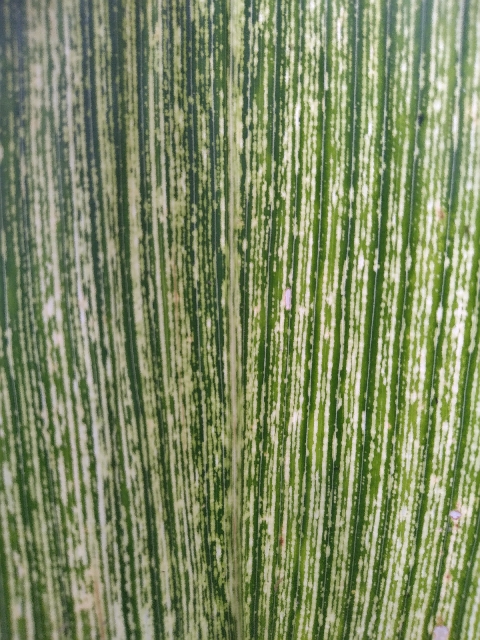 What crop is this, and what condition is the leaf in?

maize, maize streak virus
